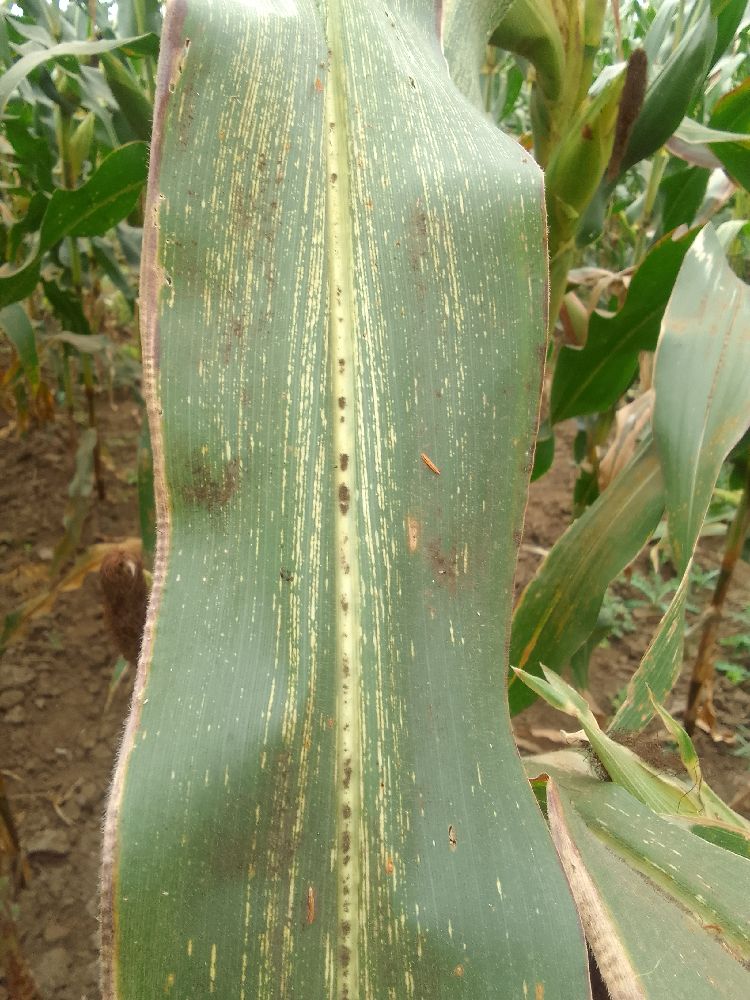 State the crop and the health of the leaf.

maize, maize streak virus
